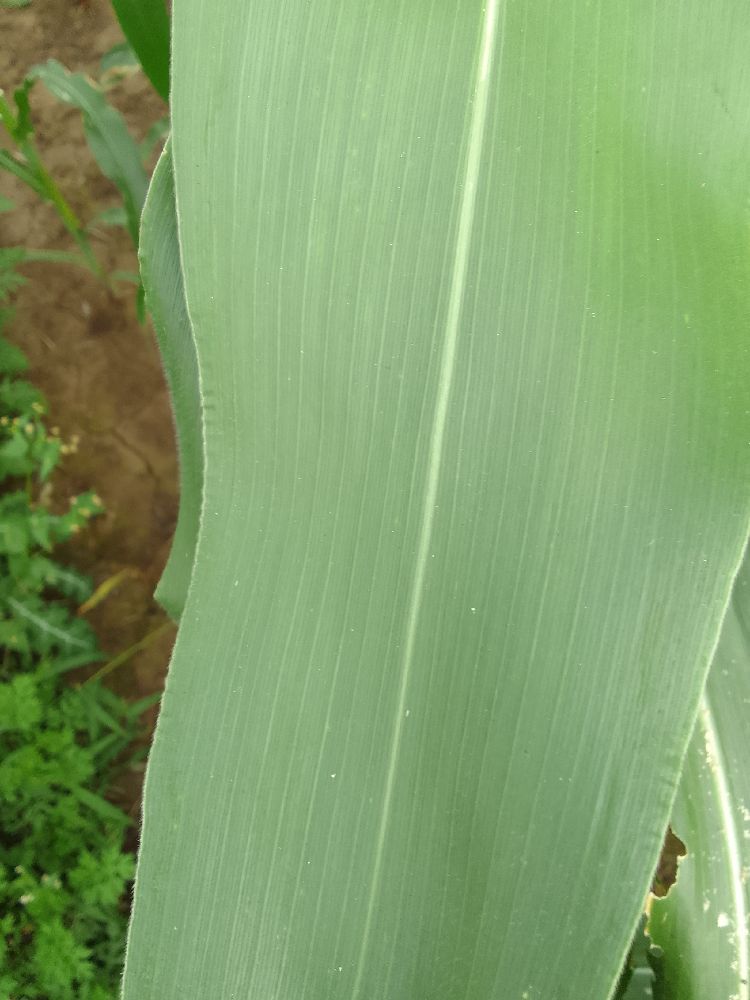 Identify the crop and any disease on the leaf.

maize, healthy
